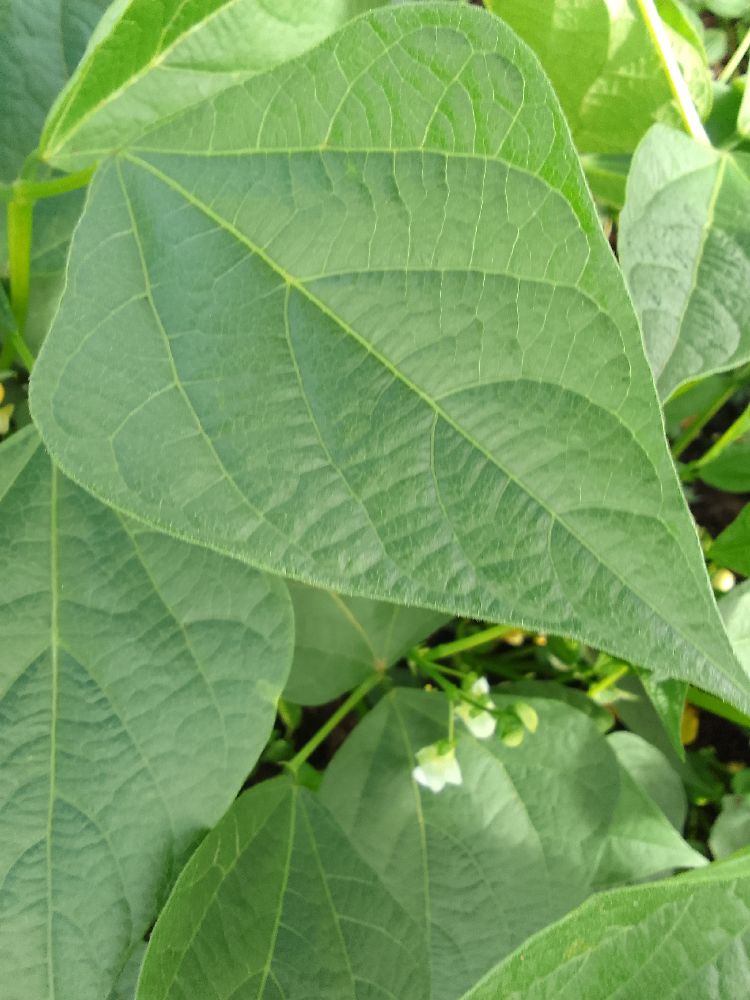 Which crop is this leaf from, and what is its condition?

common bean, healthy
